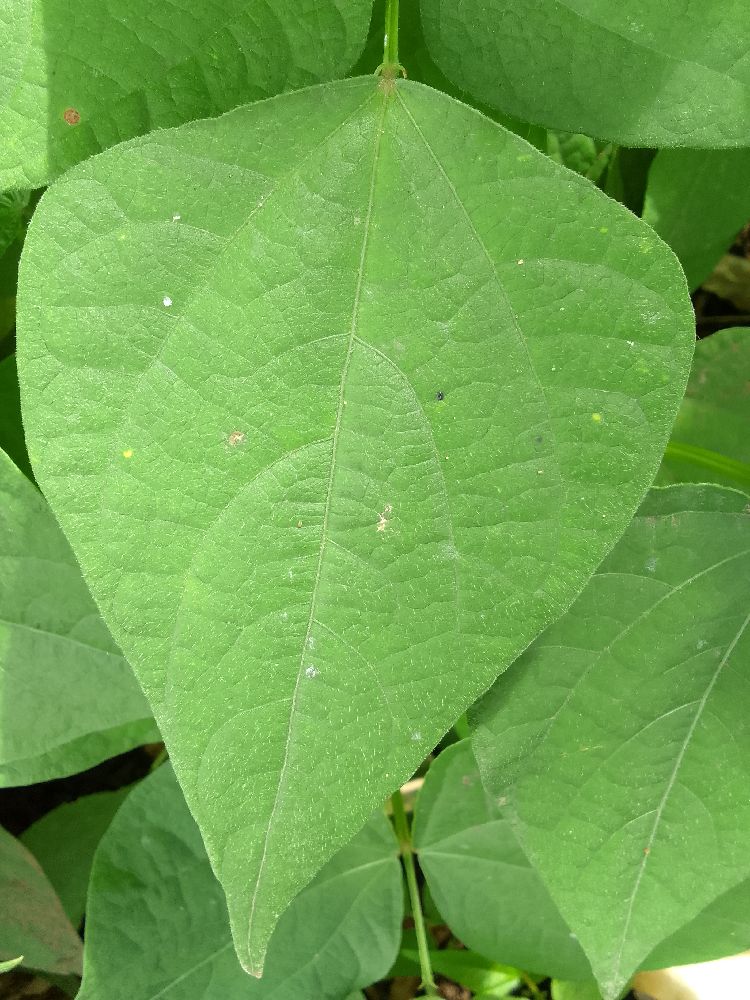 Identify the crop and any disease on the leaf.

common bean, healthy
